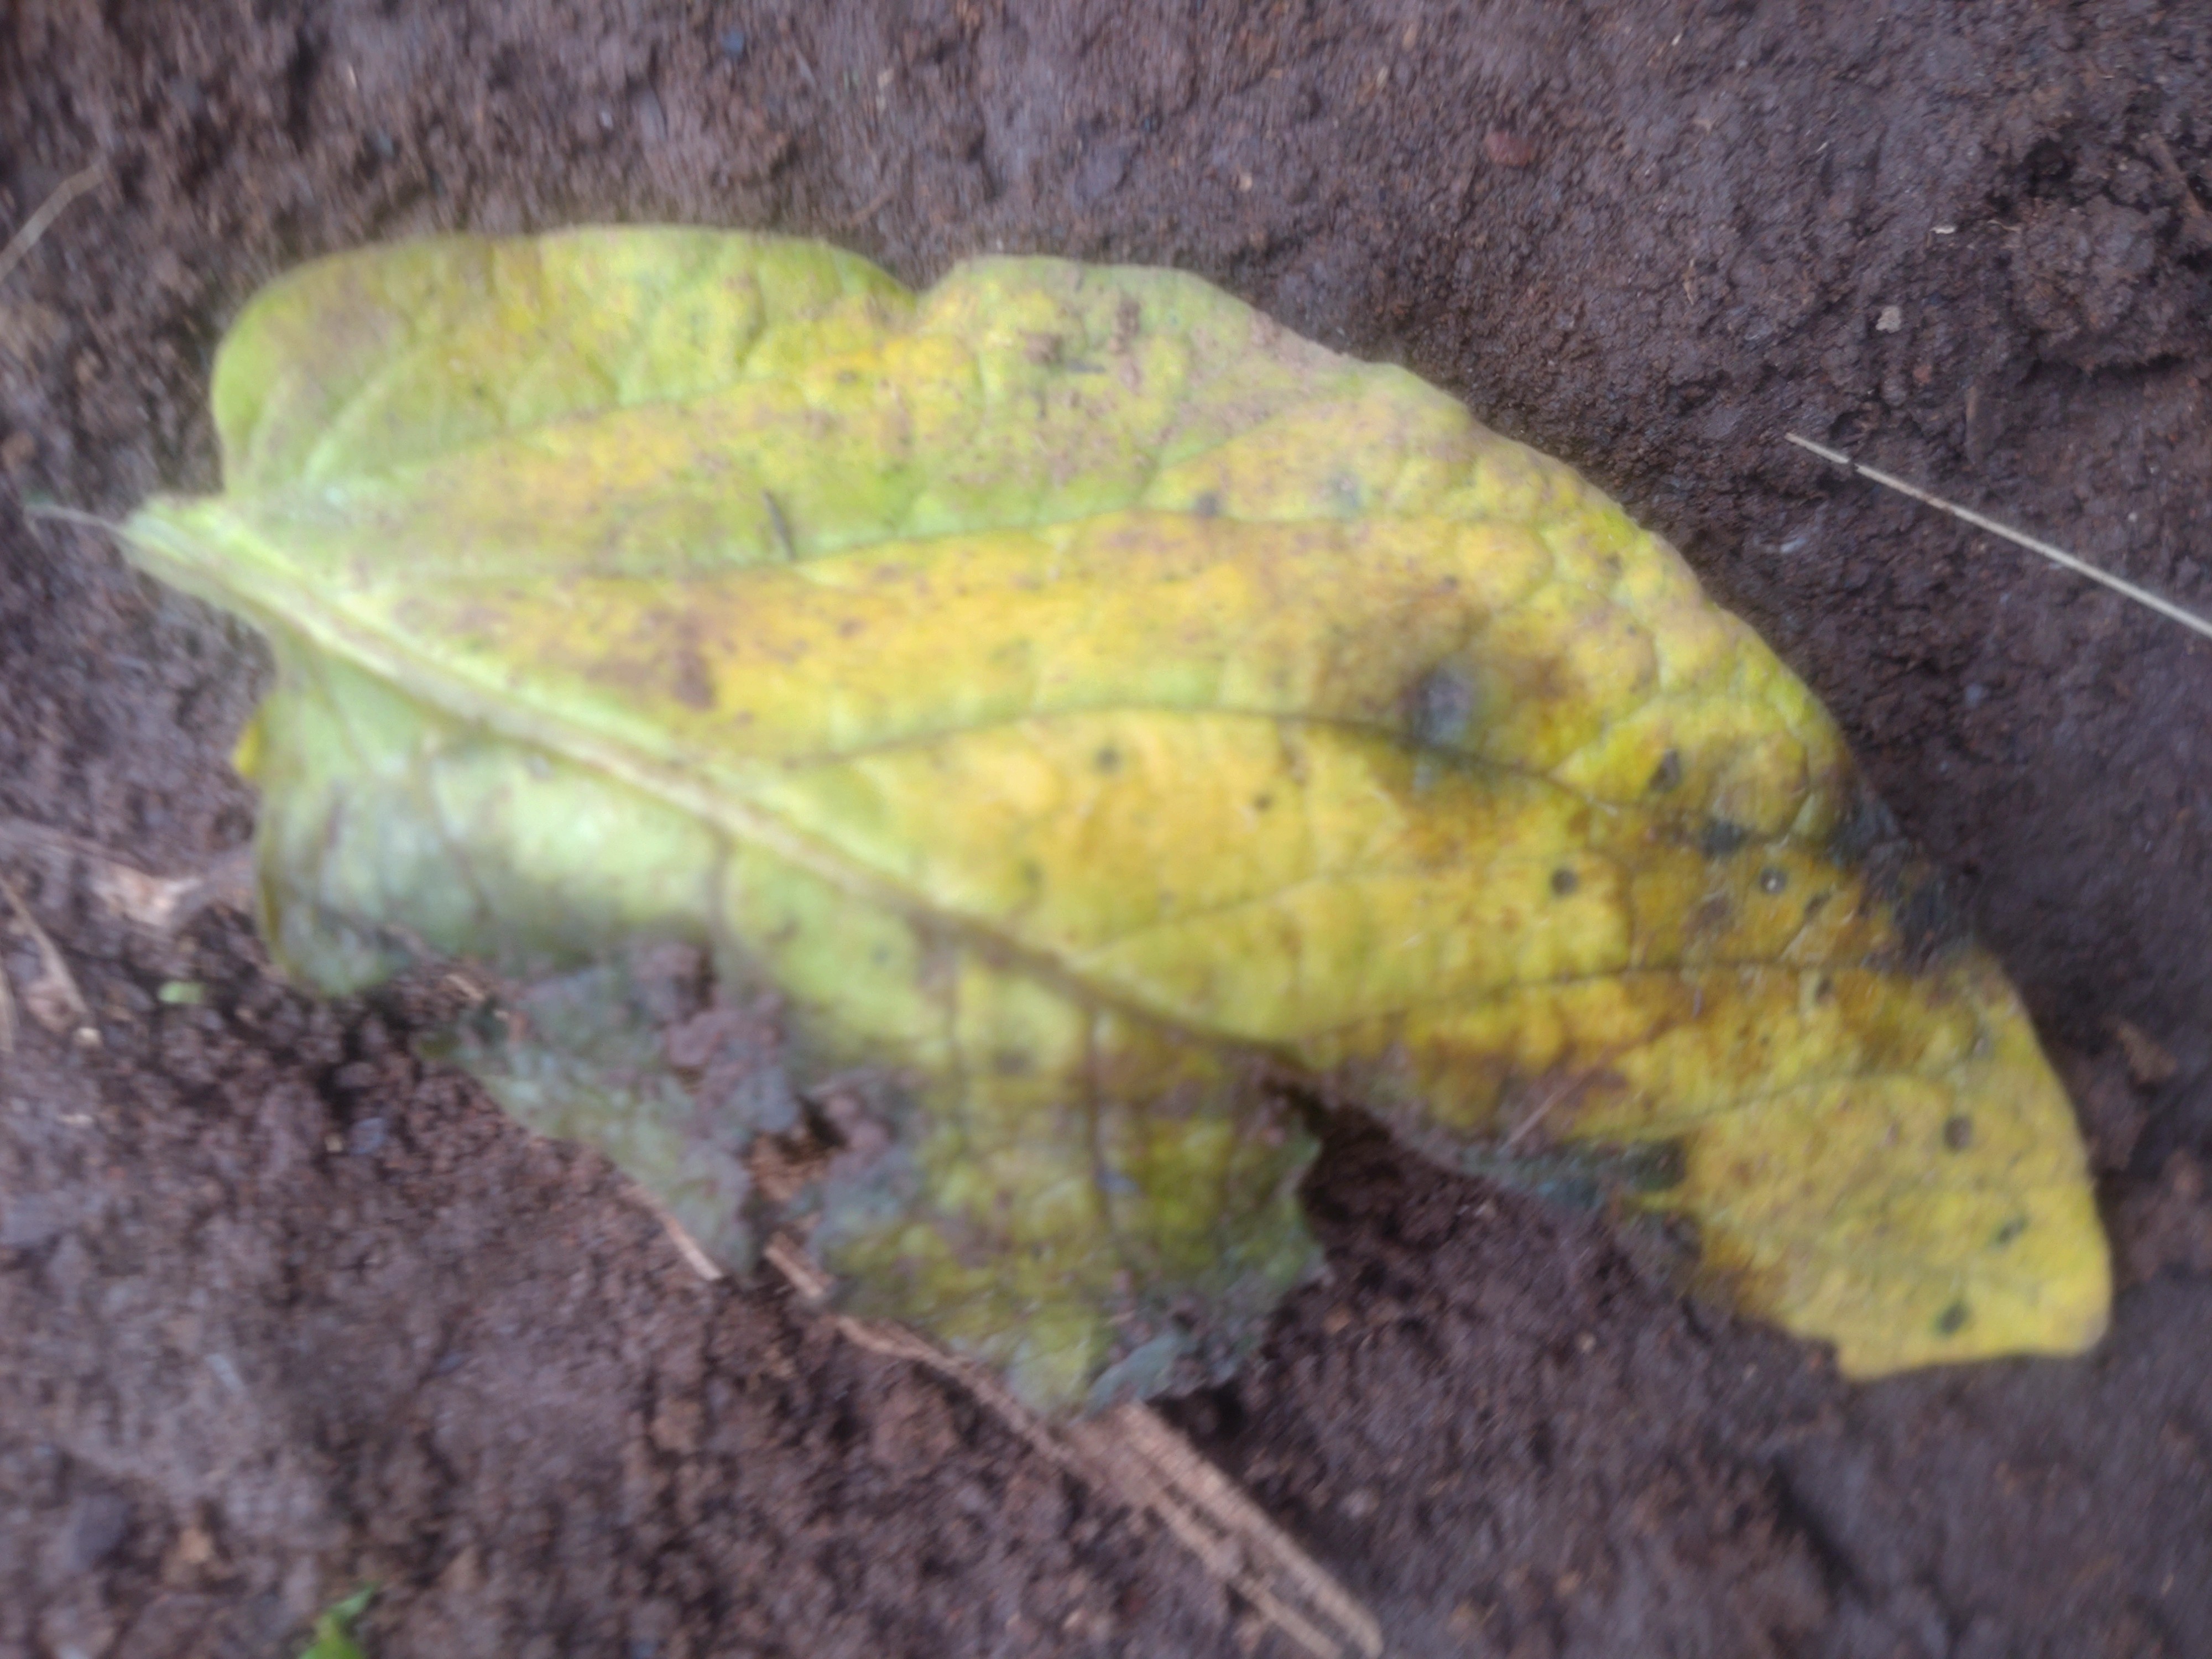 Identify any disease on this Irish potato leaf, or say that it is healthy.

late blight
